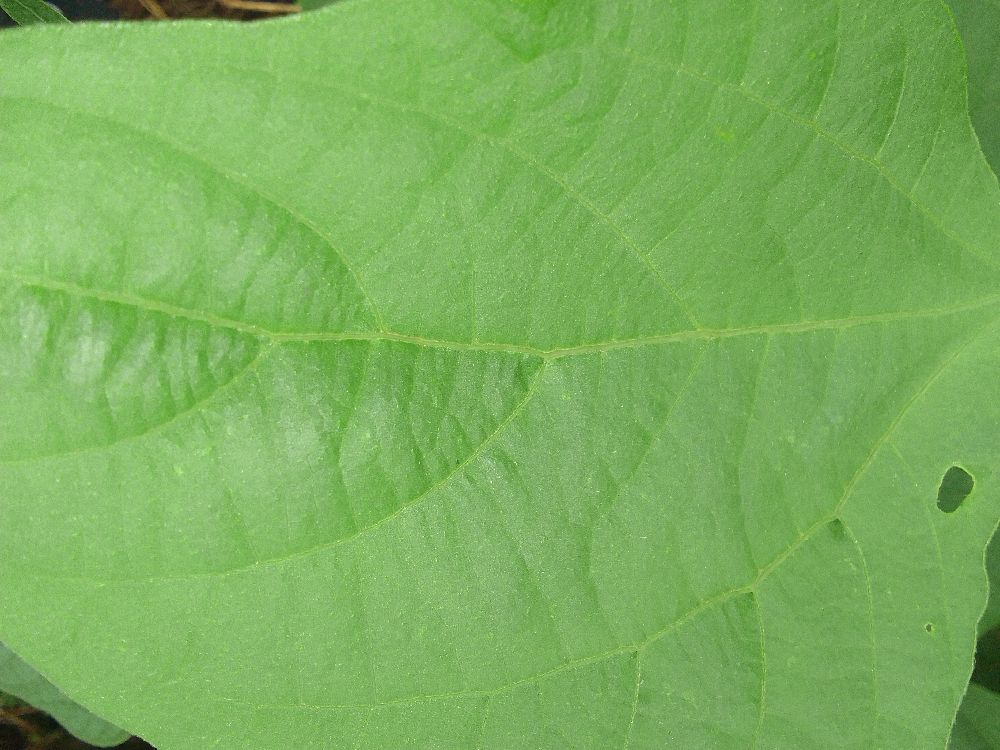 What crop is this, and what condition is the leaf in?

common bean, healthy
